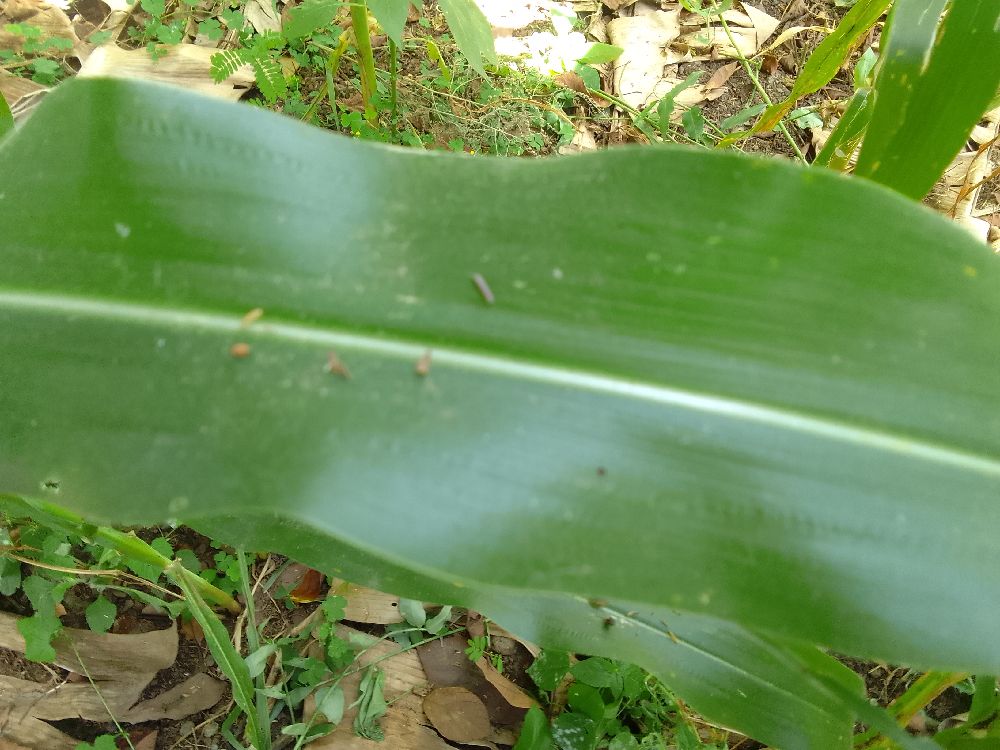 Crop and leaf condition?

maize, healthy
